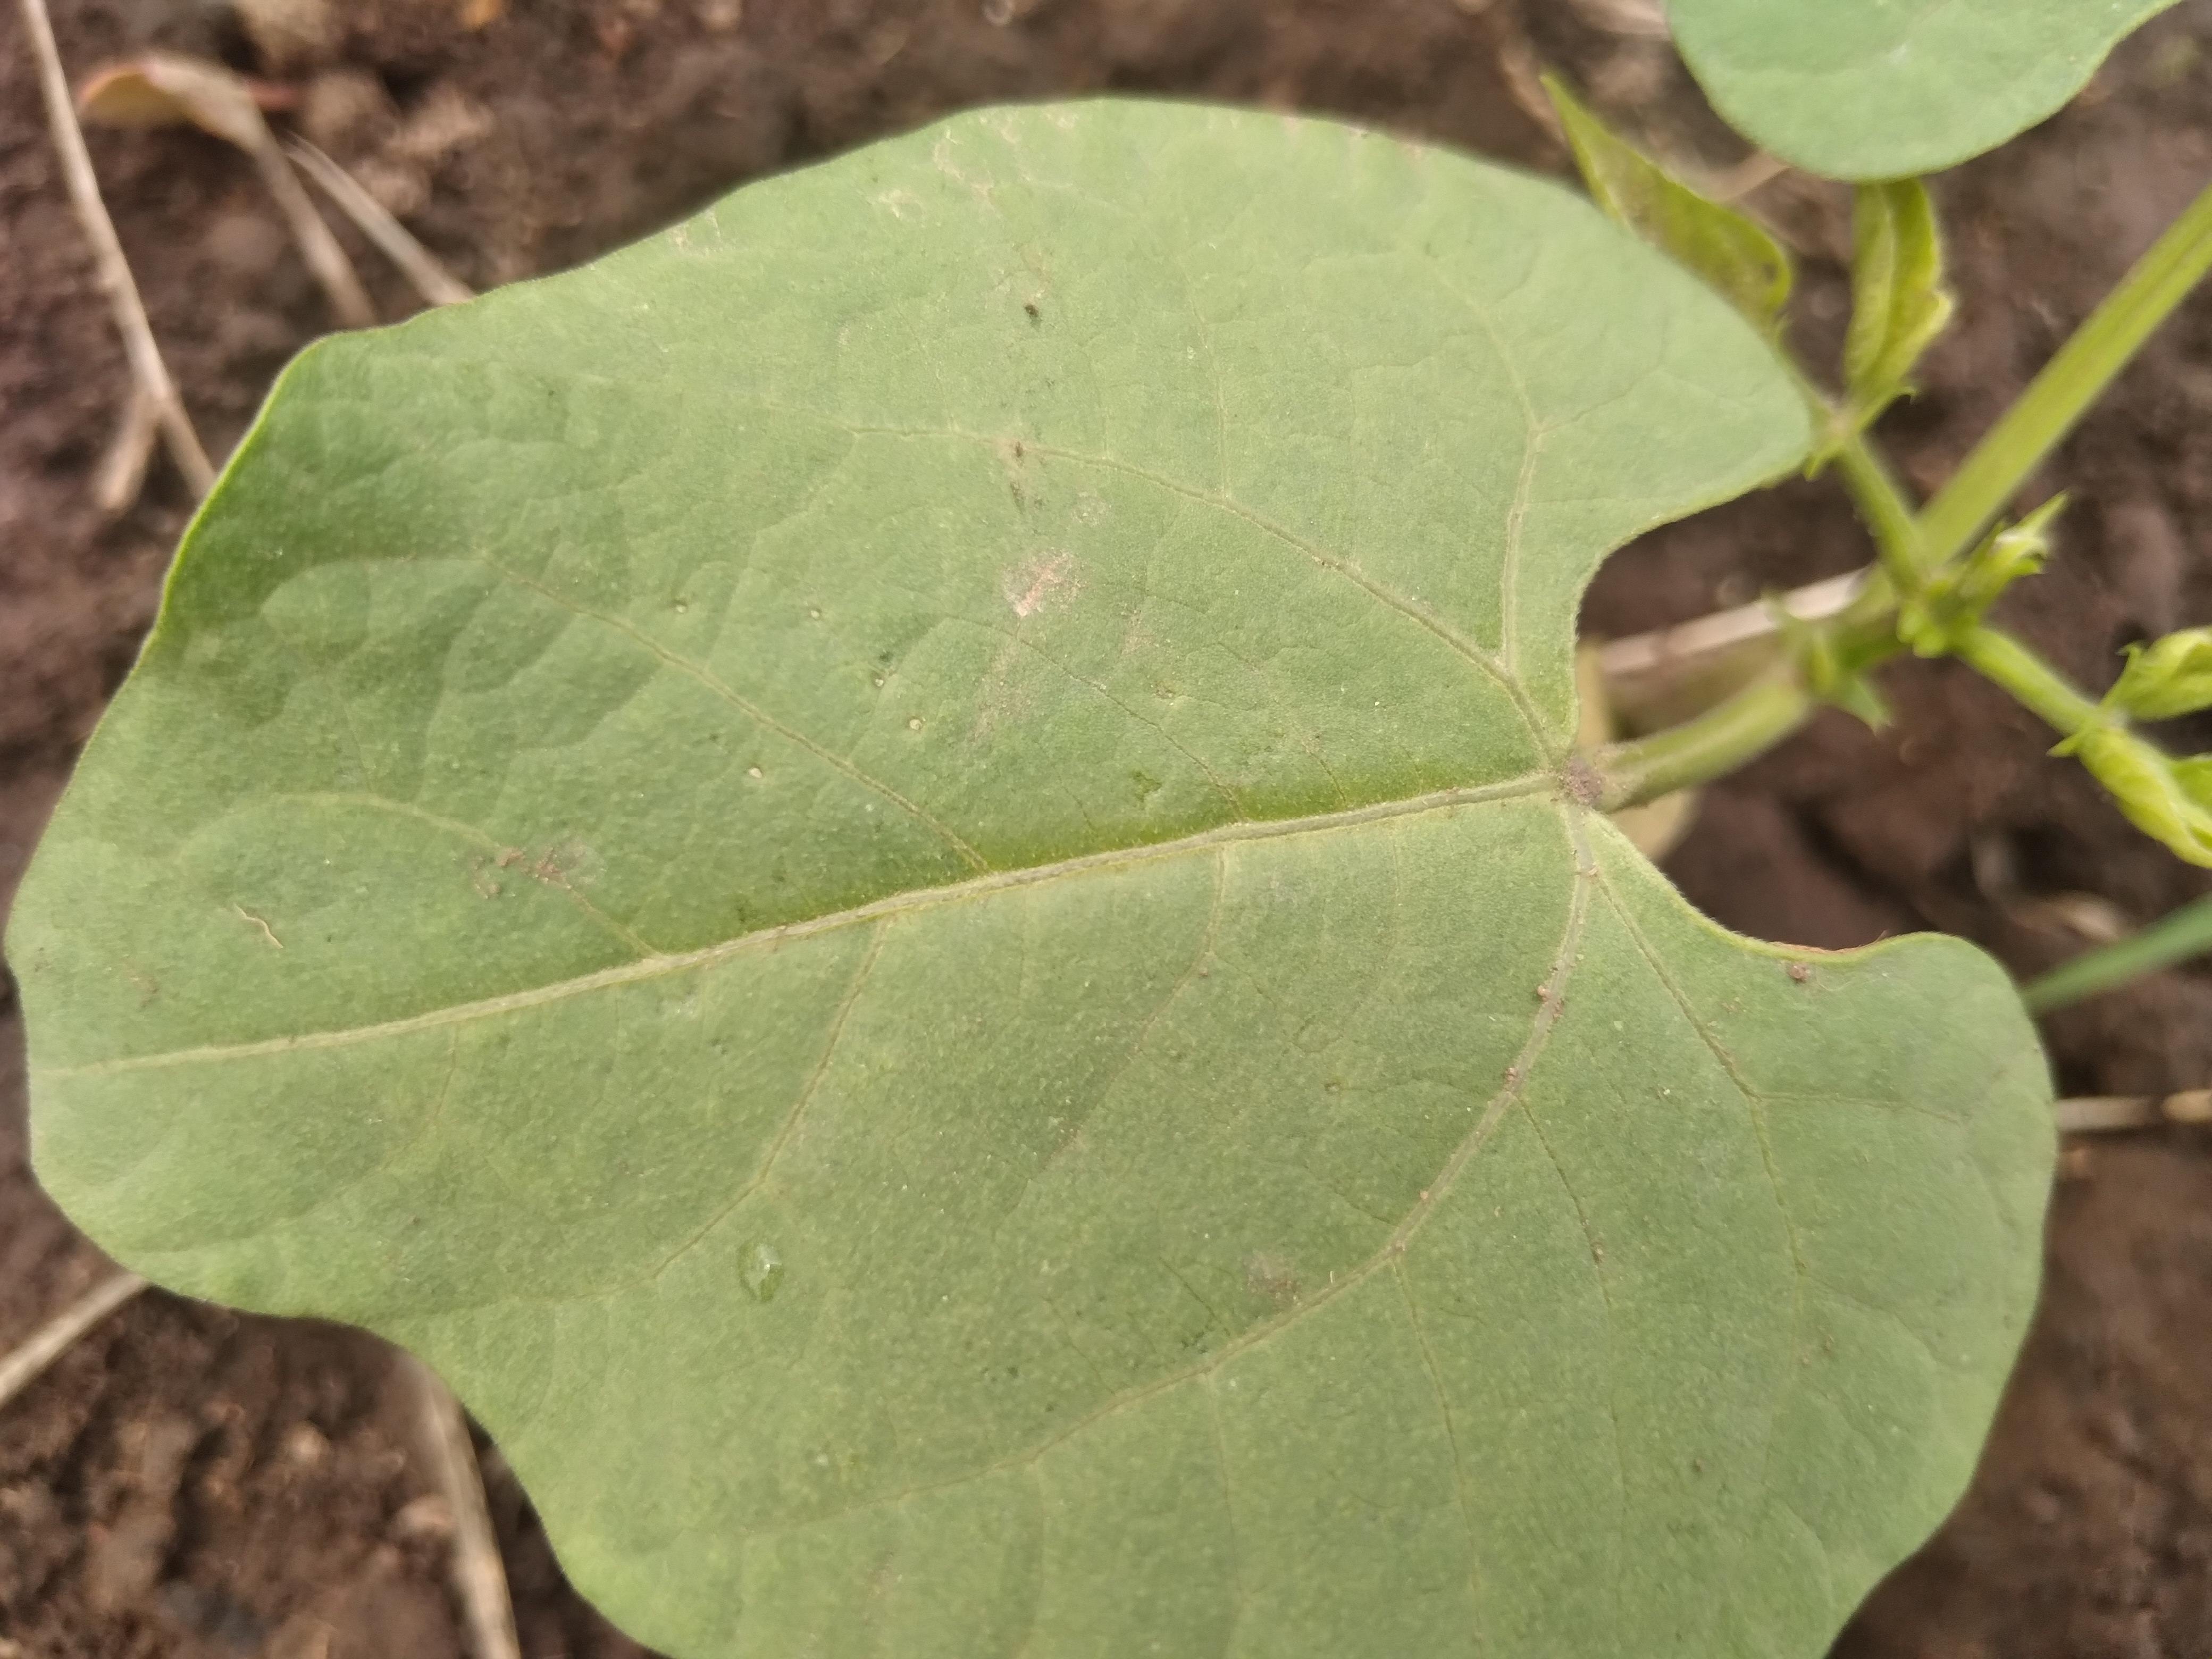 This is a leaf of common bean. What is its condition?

healthy
